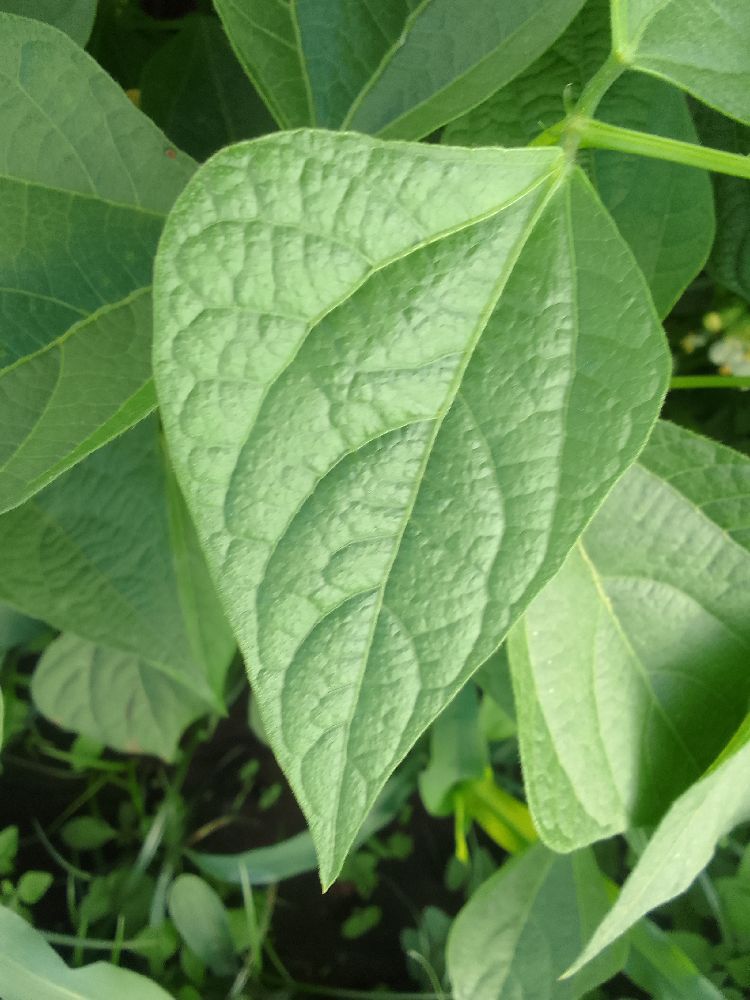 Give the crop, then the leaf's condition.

common bean, healthy
